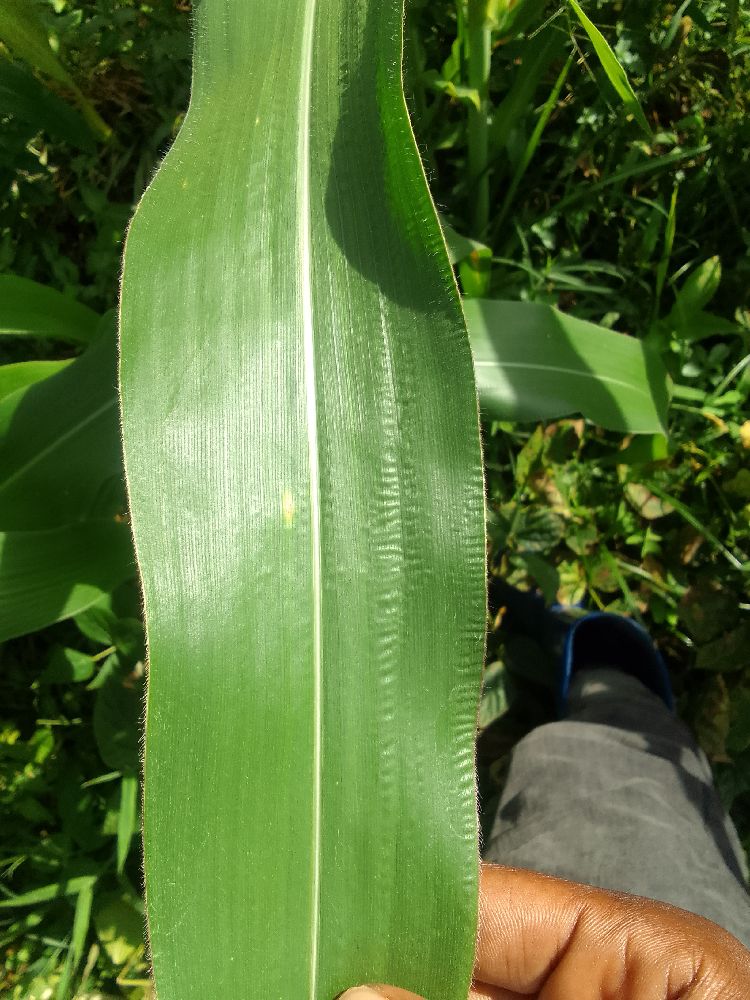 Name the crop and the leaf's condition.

maize, healthy
